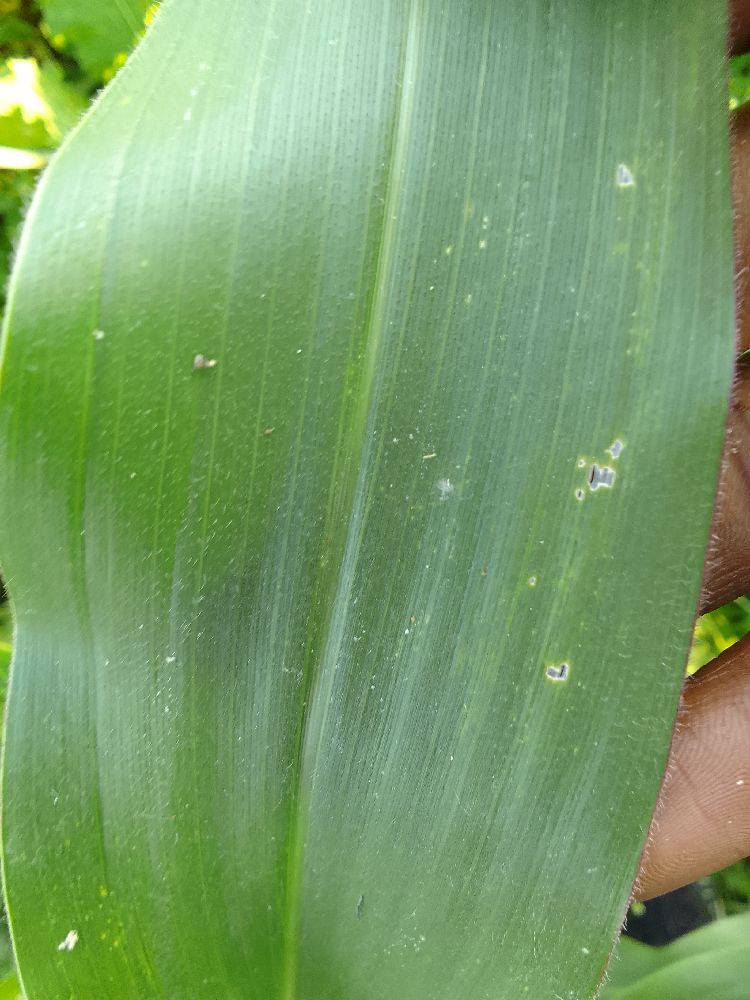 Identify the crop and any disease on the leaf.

maize, healthy
